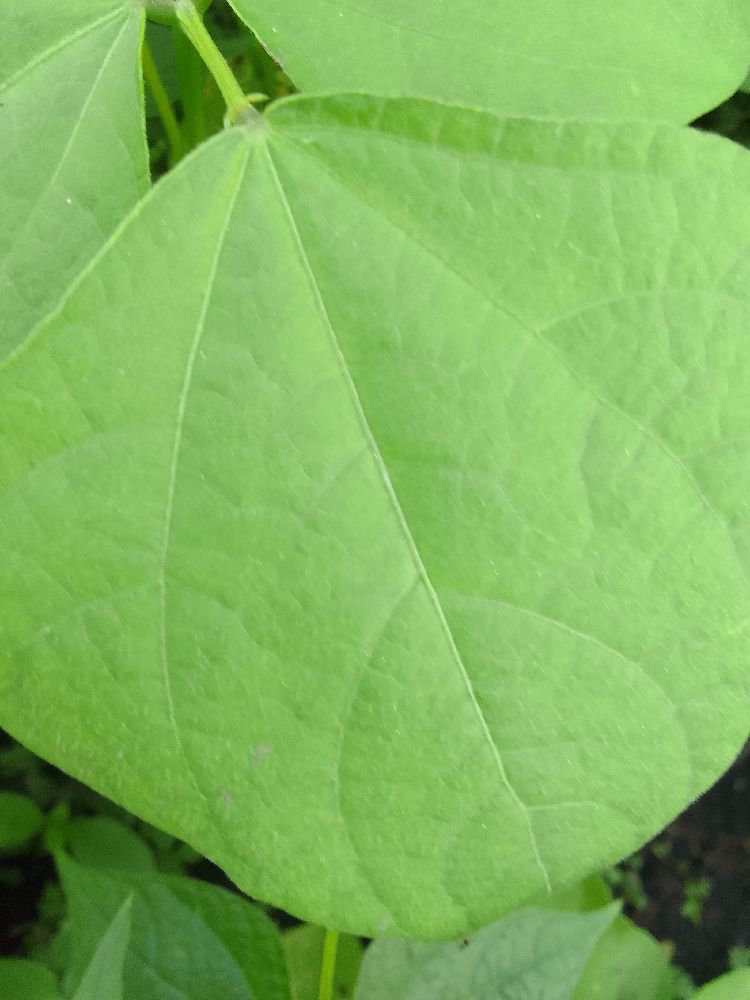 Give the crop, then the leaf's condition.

common bean, healthy
